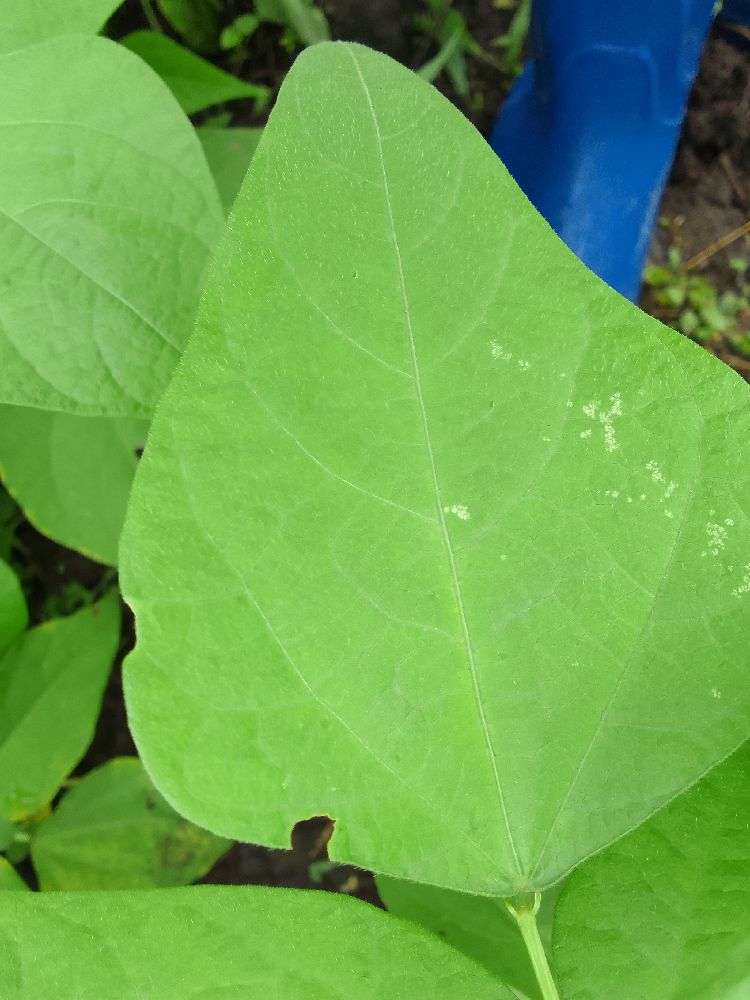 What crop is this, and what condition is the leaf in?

common bean, healthy
